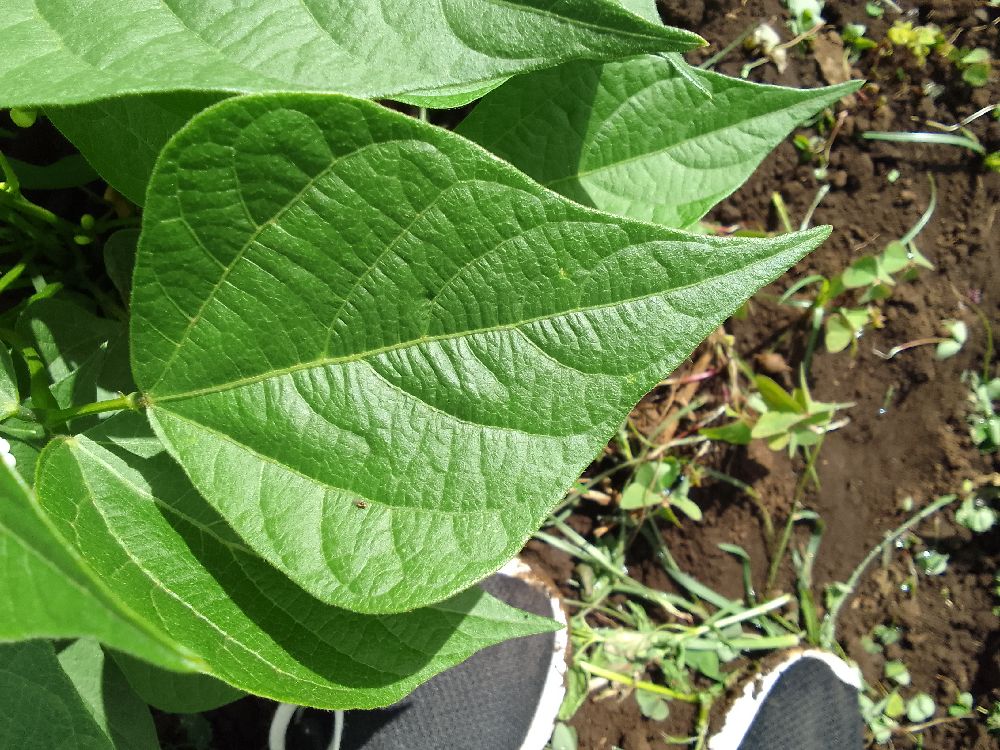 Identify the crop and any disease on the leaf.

common bean, healthy
